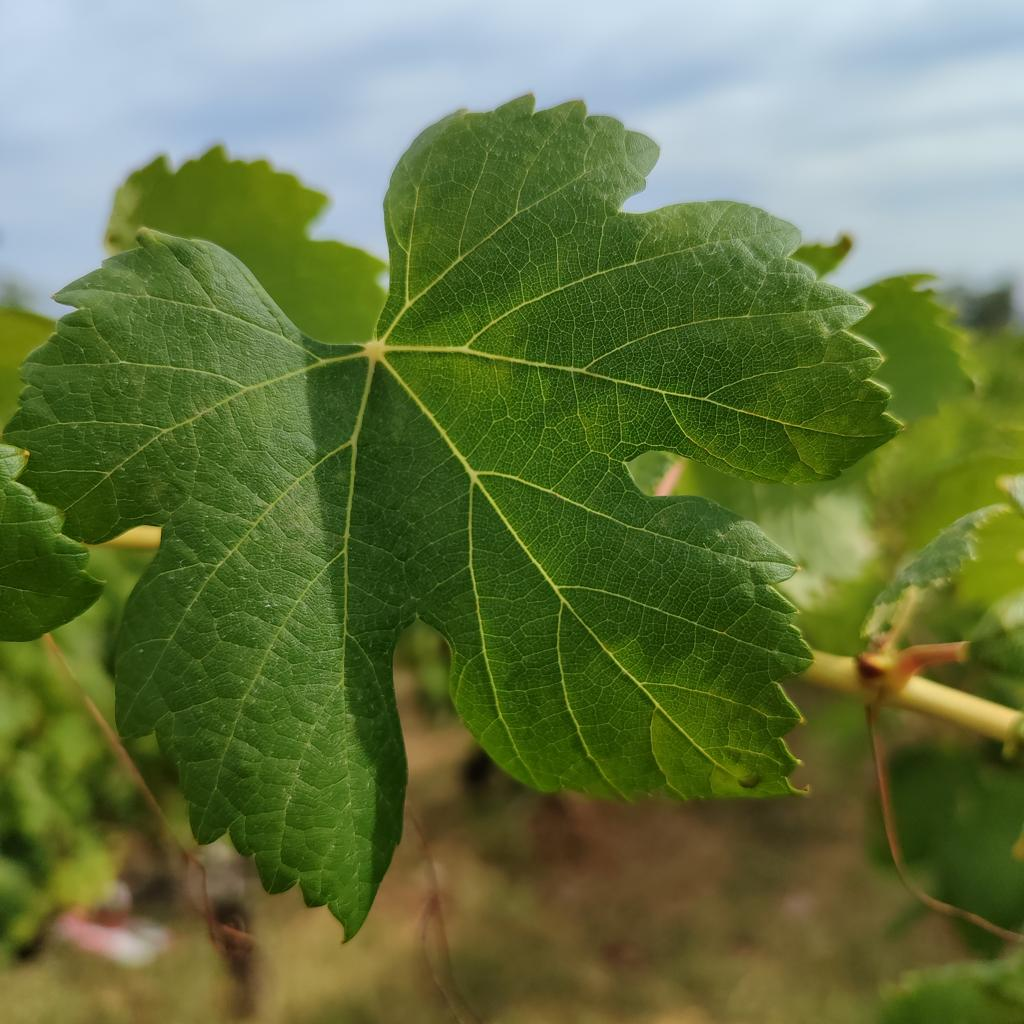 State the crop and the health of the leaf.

grapevine, healthy
